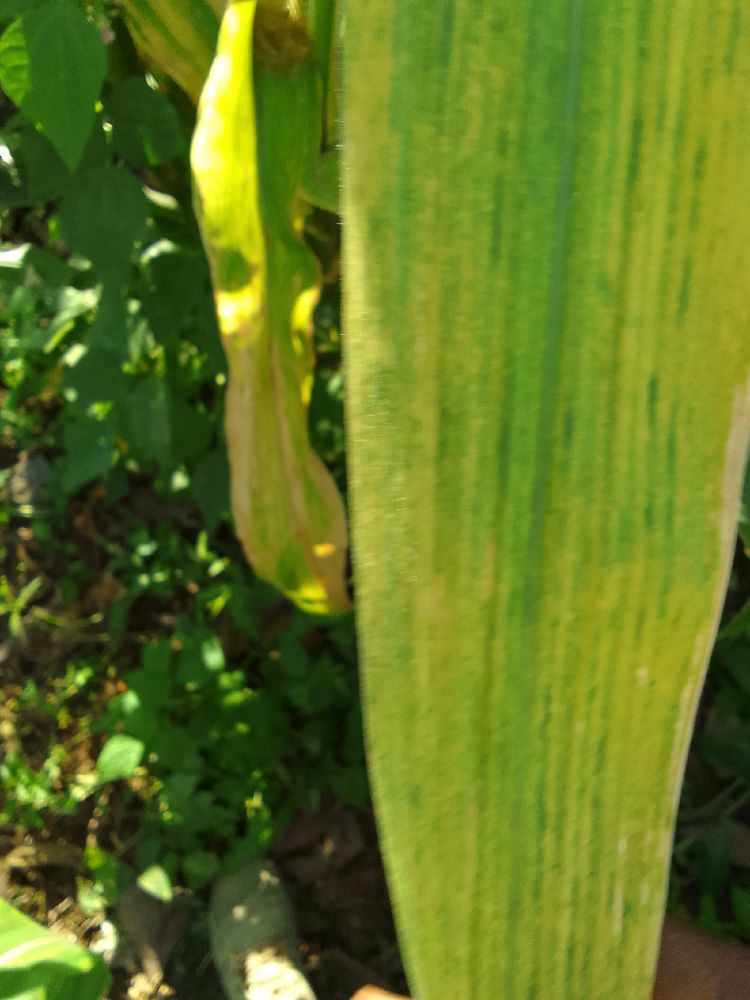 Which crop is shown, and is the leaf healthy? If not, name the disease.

maize, maize lethal necrosis
